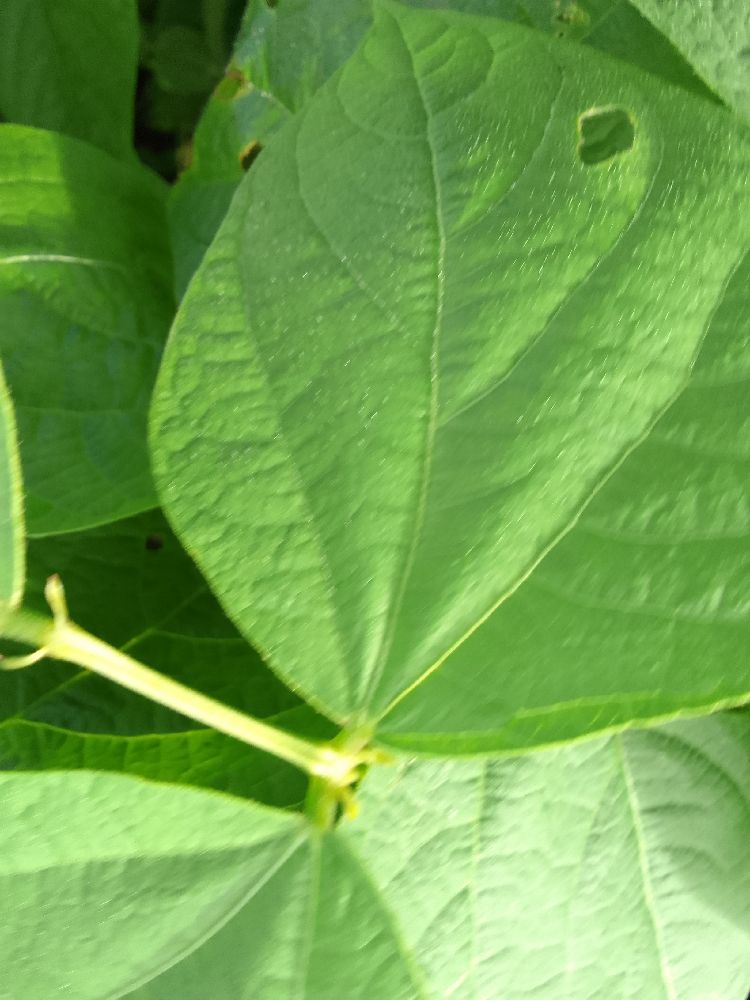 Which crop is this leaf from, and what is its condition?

common bean, healthy
